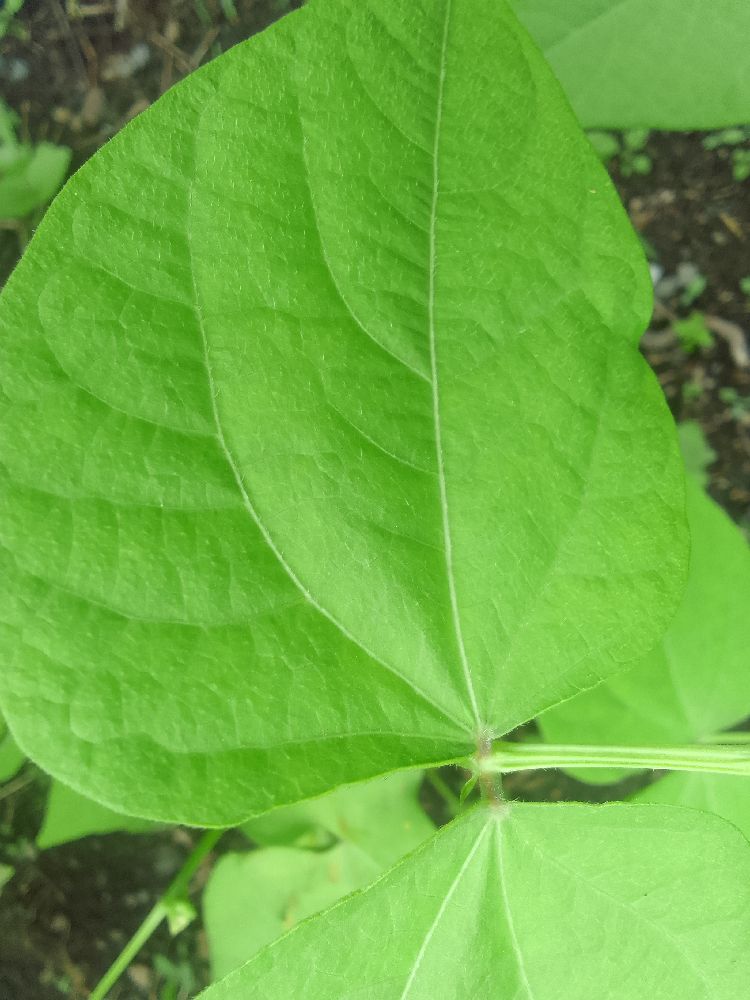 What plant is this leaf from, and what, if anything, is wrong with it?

common bean, healthy
